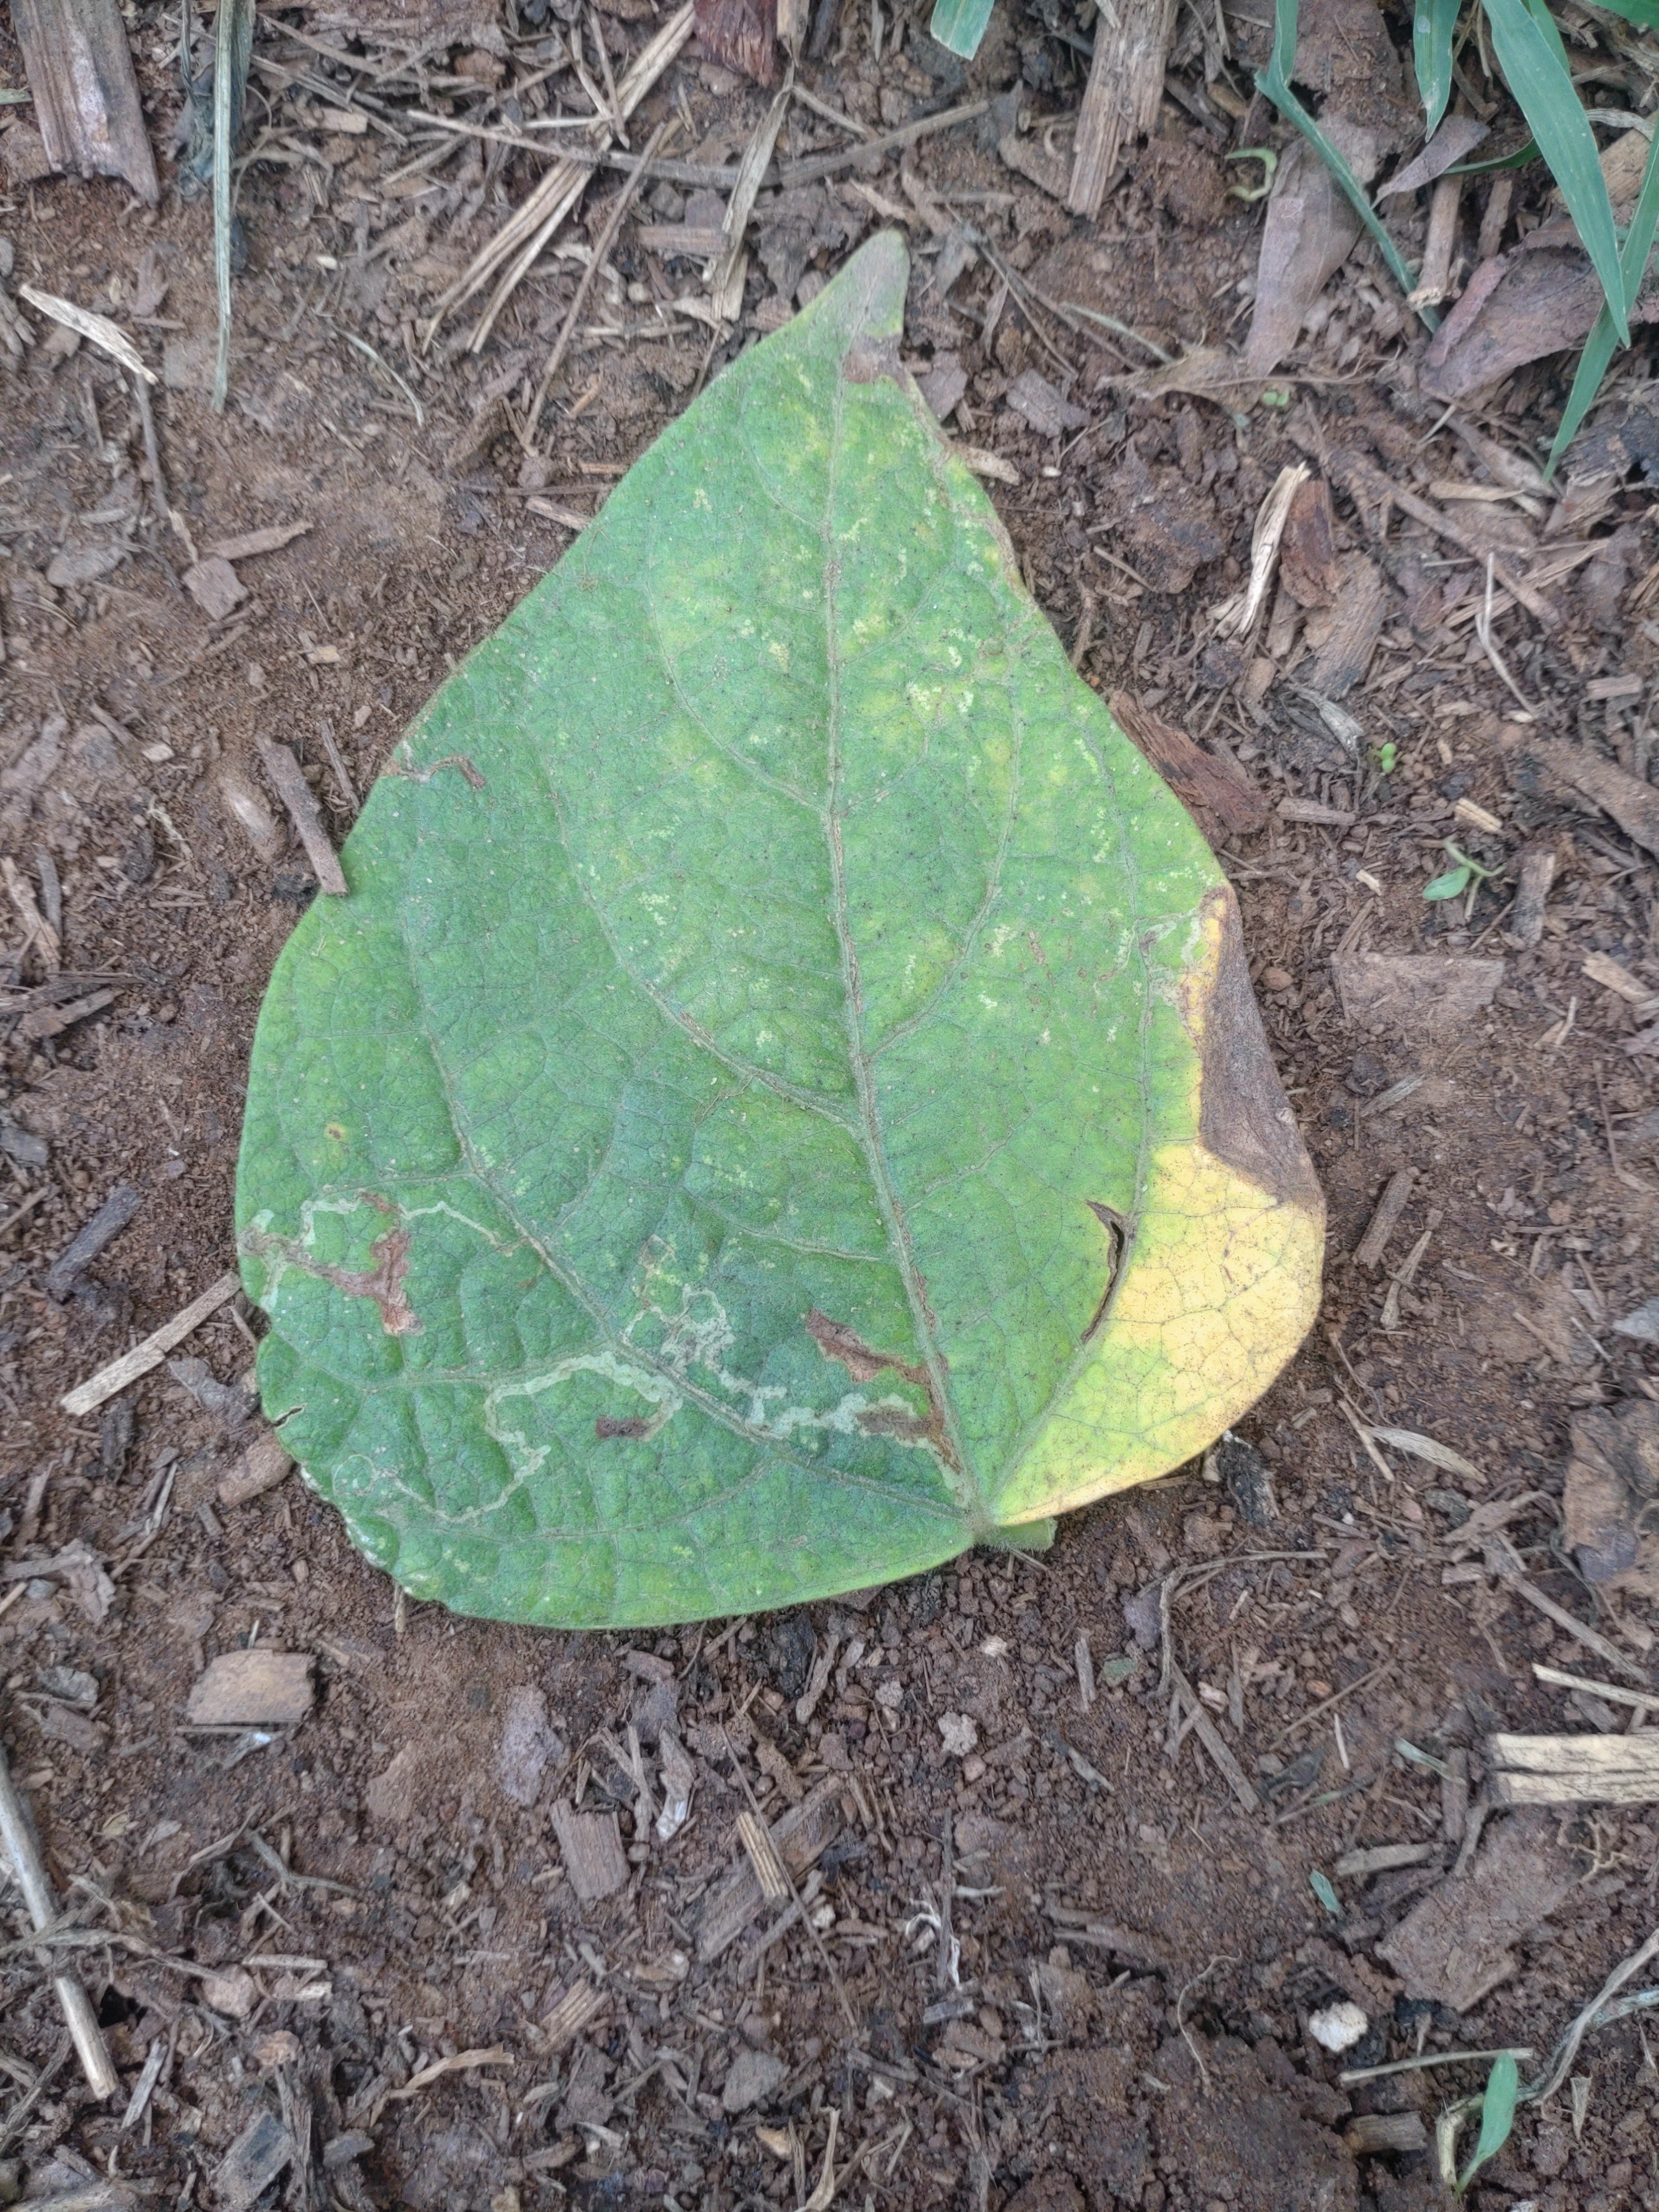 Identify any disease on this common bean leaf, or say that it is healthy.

rust
